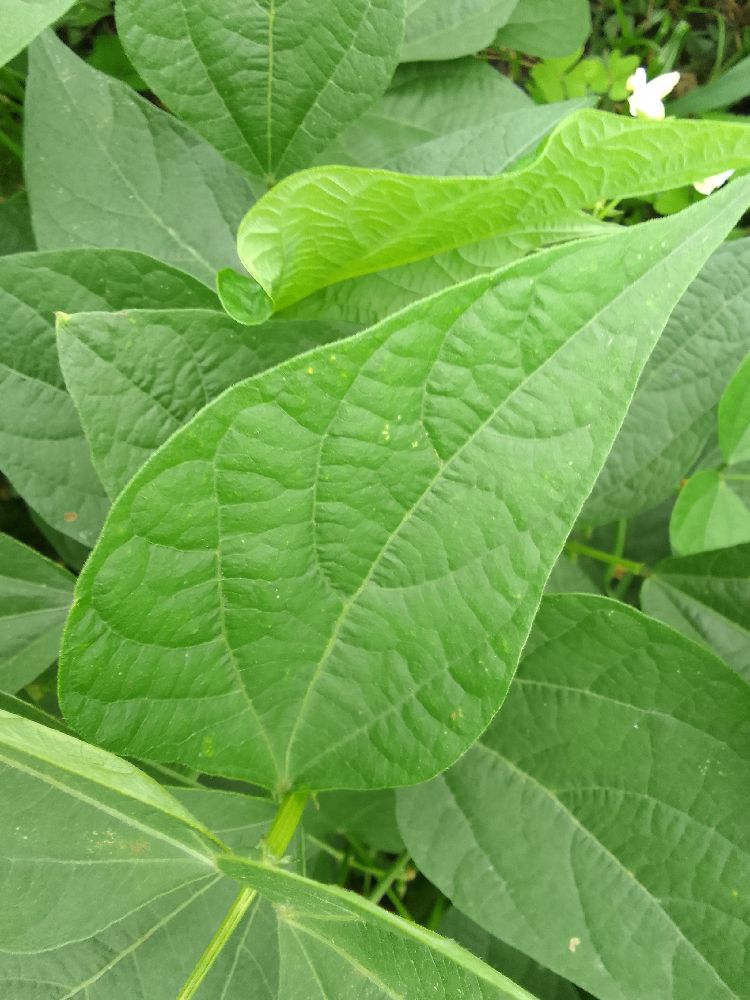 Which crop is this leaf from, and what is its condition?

common bean, healthy
